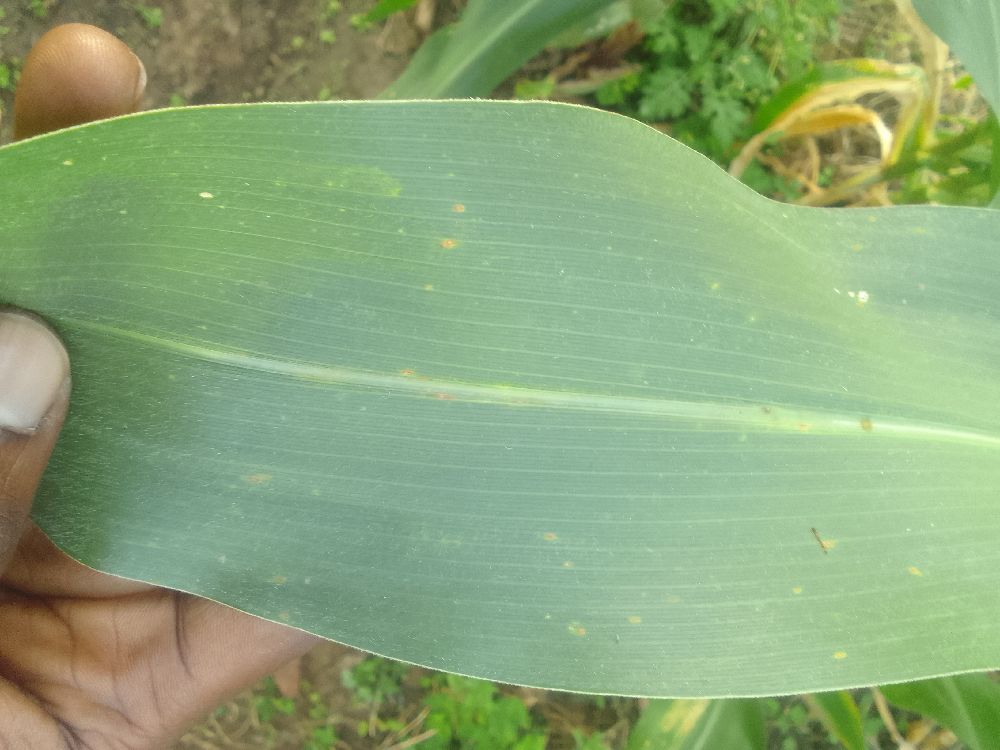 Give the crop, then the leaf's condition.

maize, healthy
